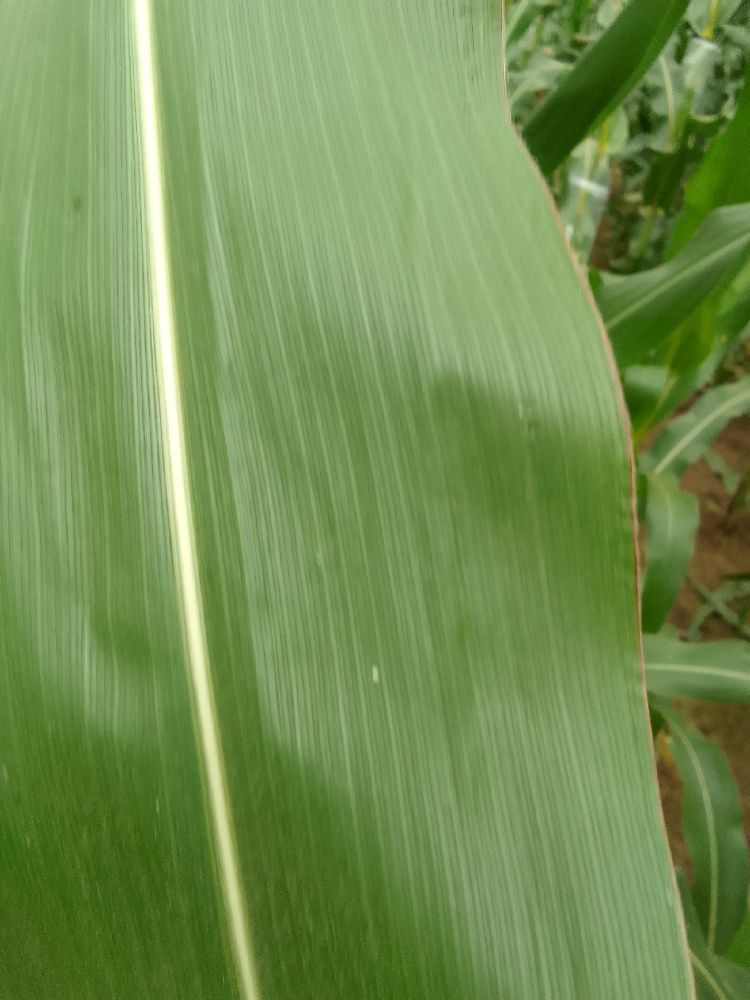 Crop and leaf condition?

maize, healthy
